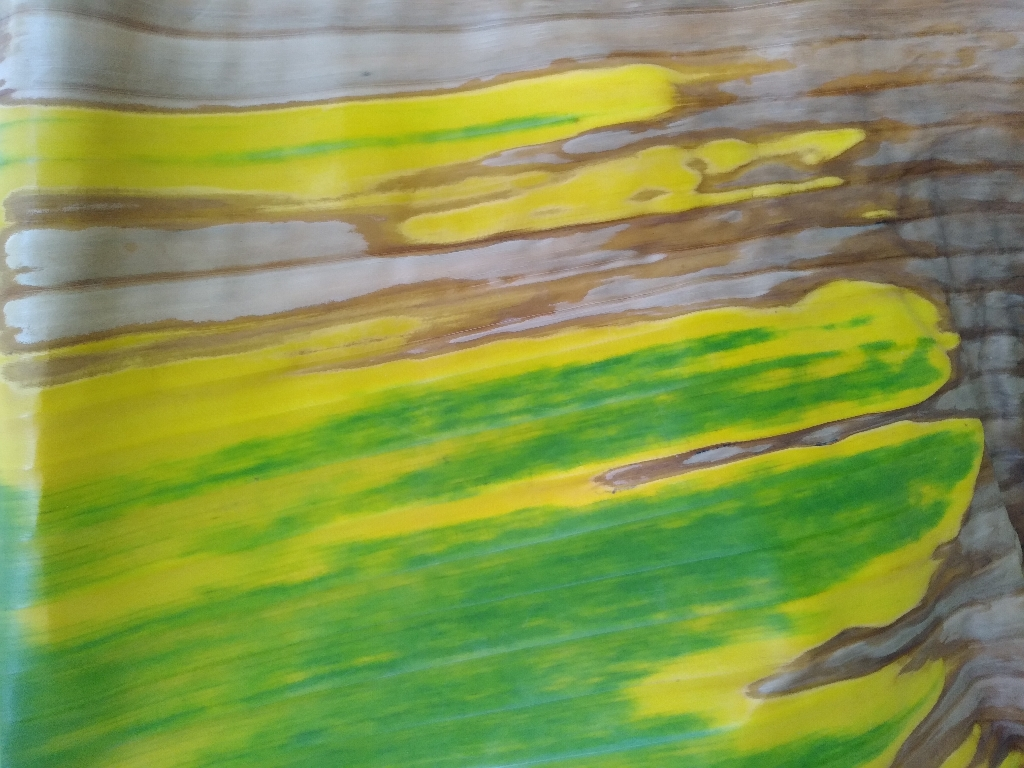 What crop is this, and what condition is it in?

banana, fusarium wilt race 1
